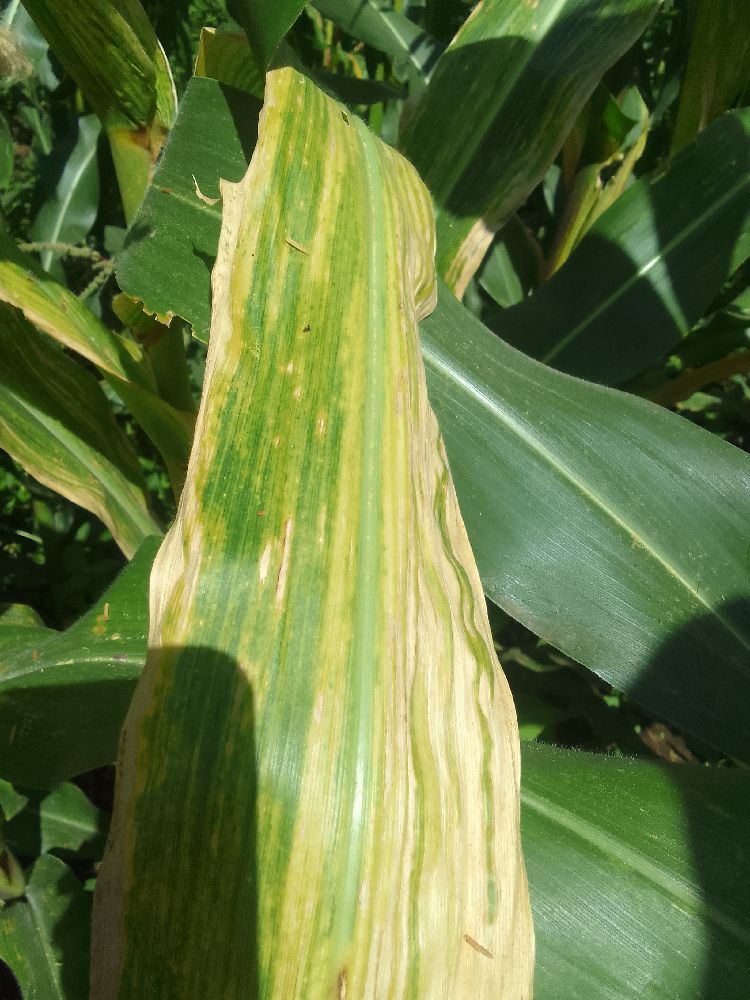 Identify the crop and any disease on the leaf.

maize, maize lethal necrosis
